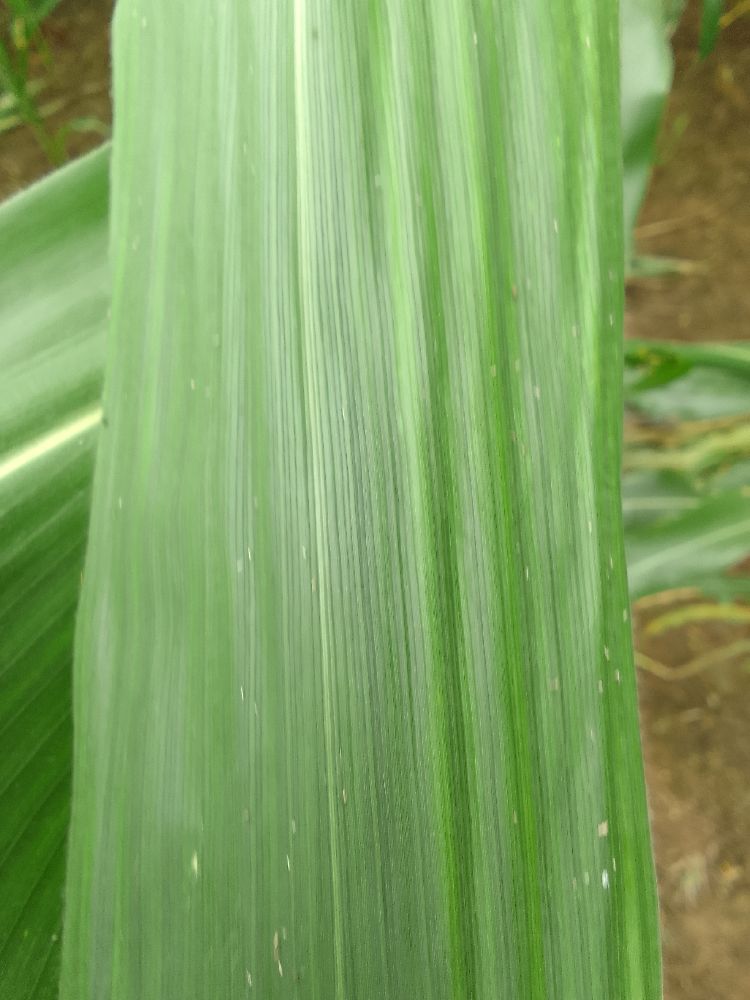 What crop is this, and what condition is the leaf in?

maize, healthy
